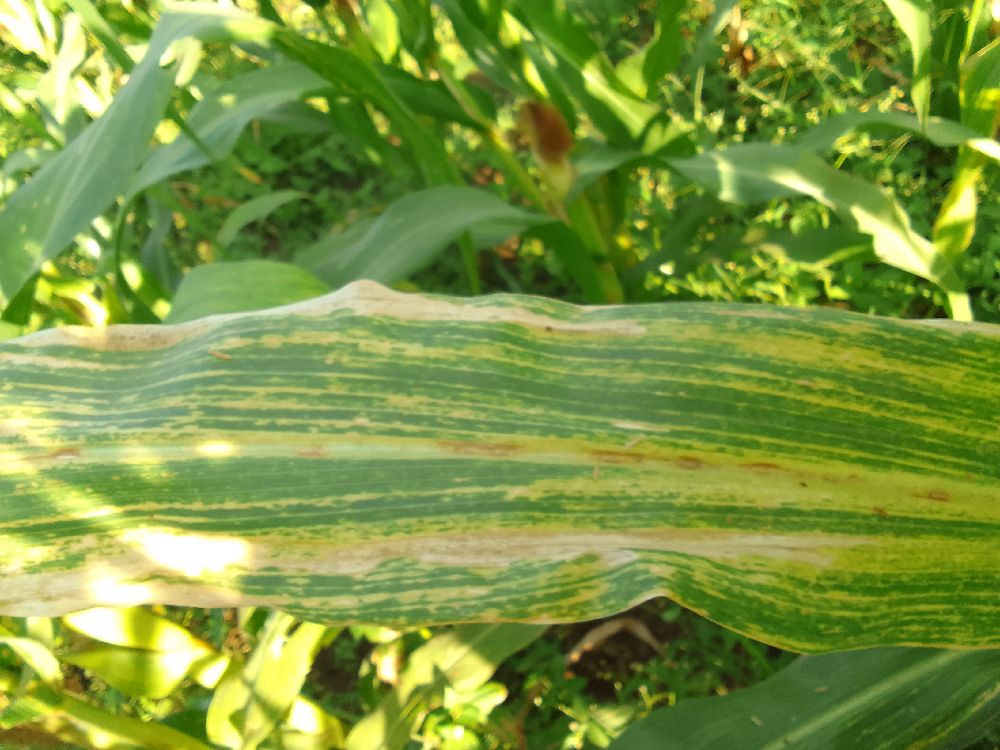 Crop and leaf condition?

maize, maize lethal necrosis
